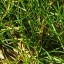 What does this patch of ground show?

grass
